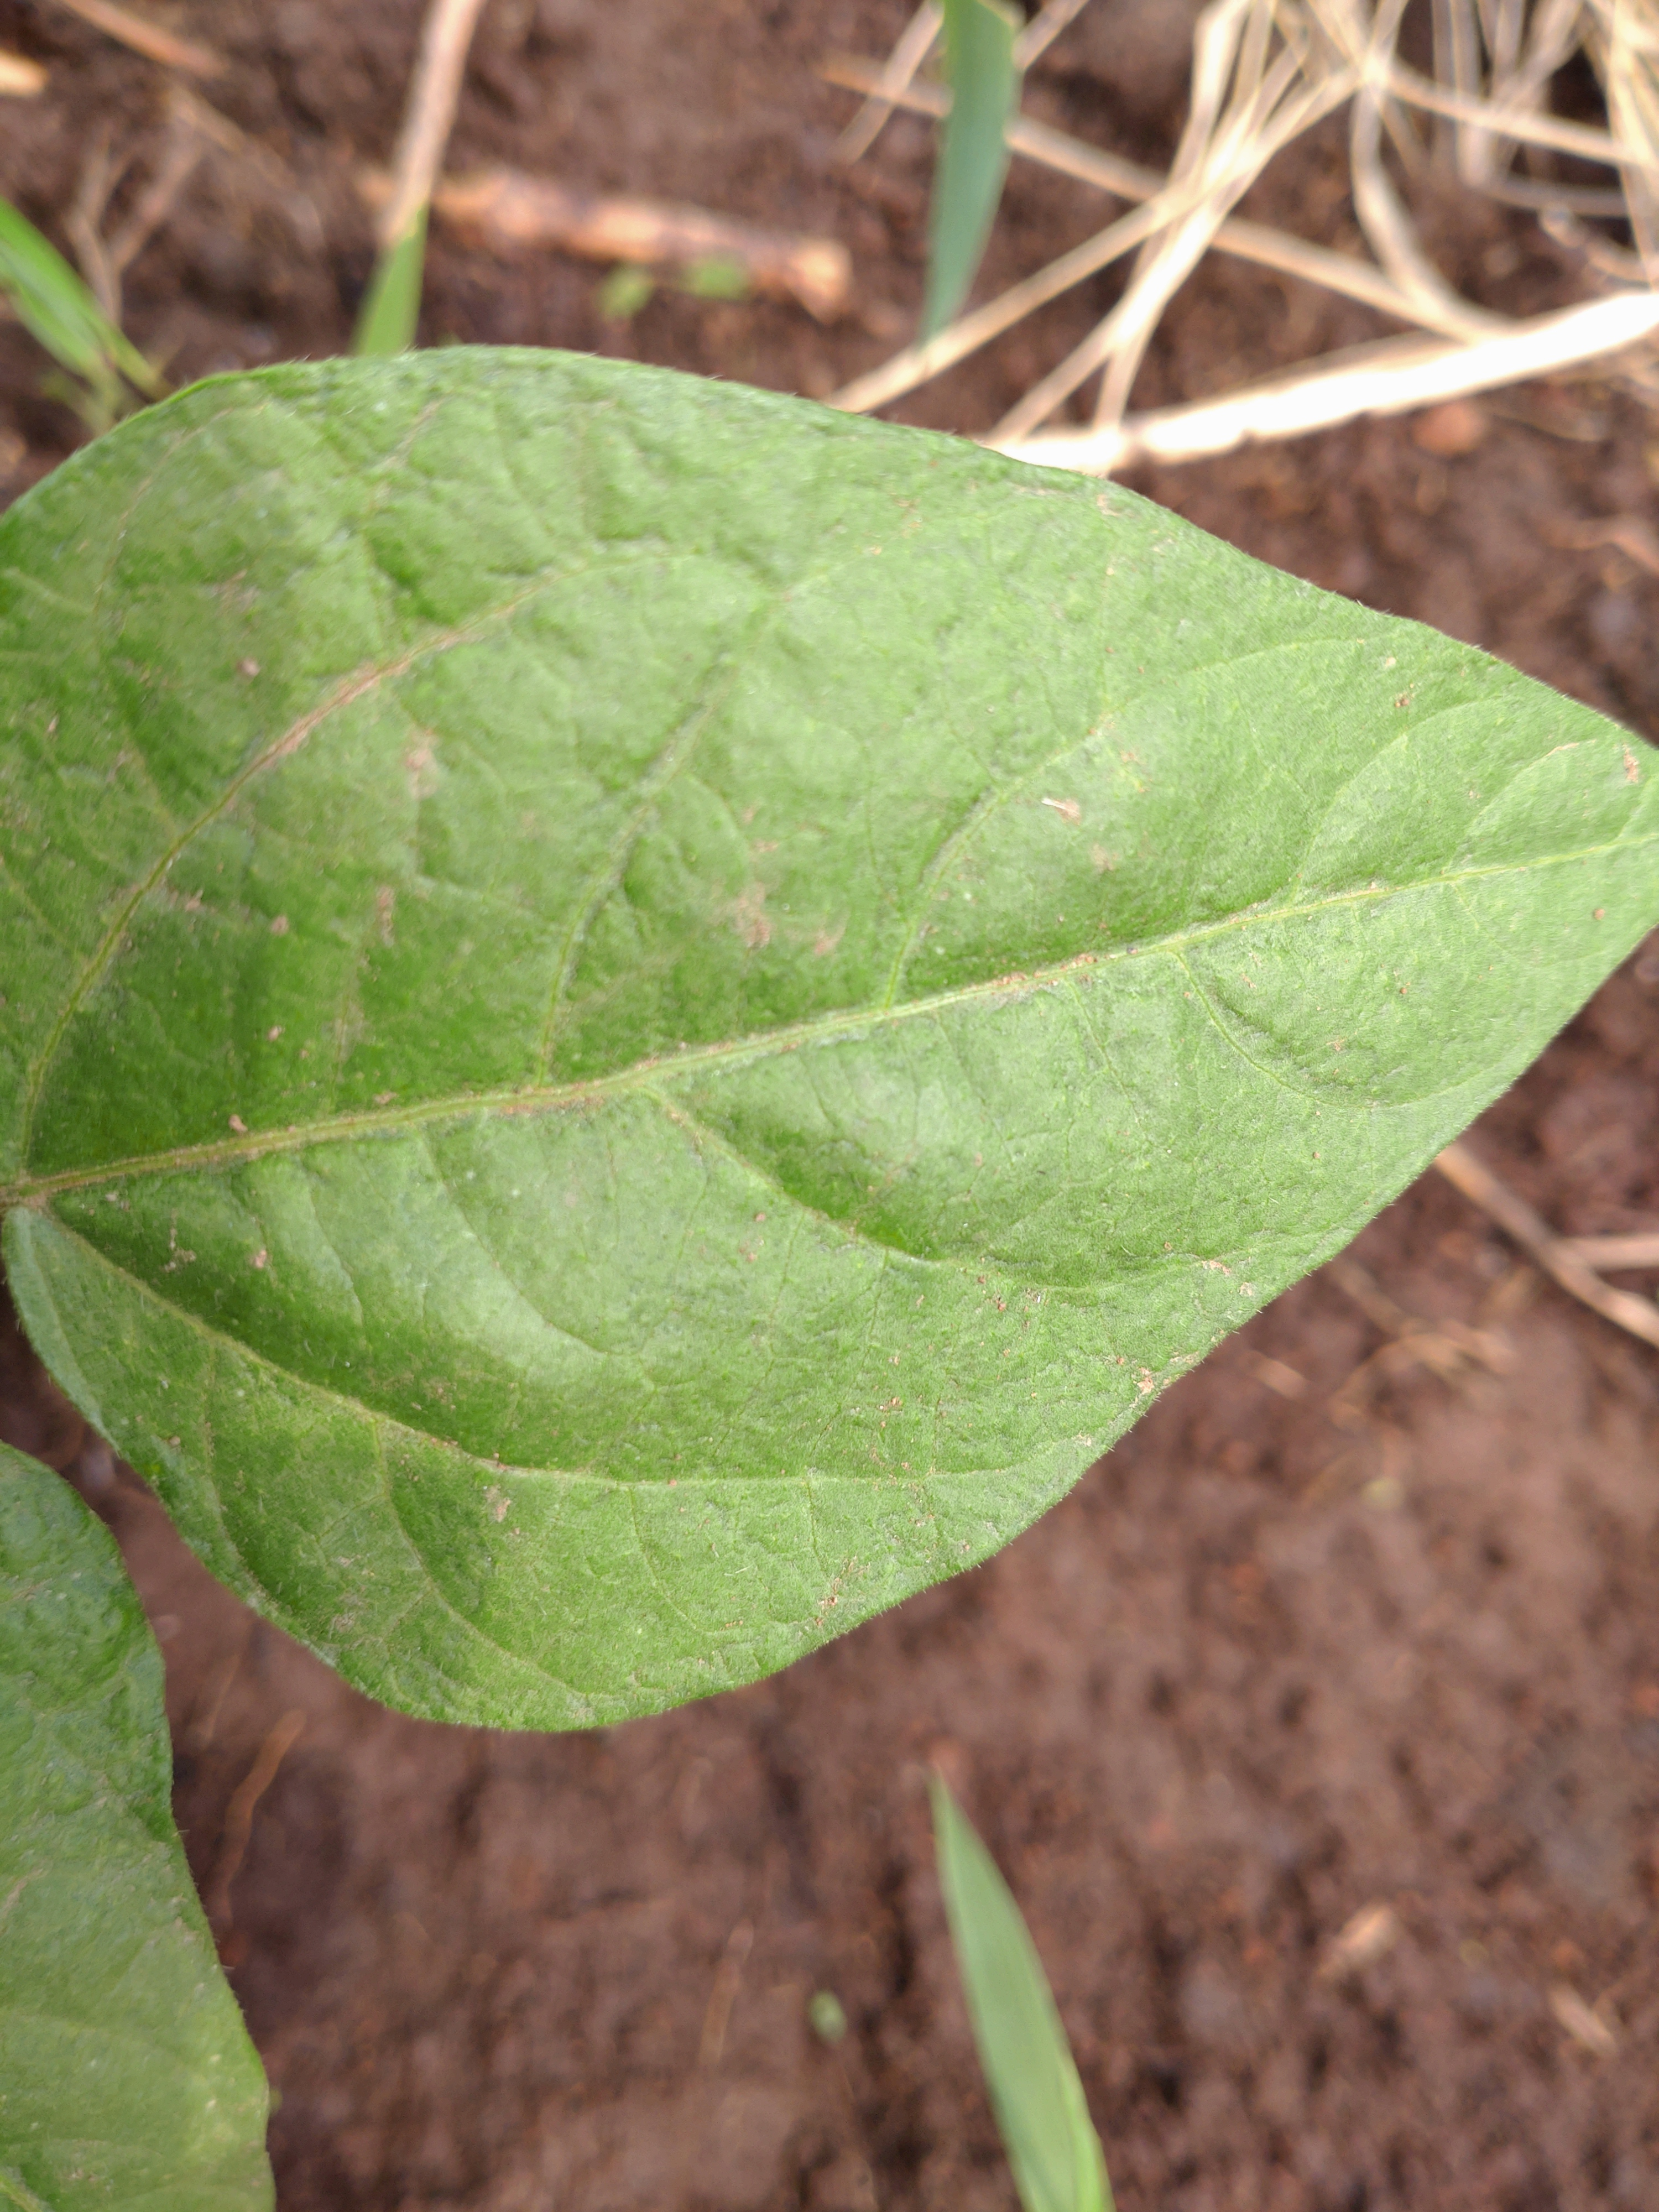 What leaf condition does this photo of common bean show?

healthy
